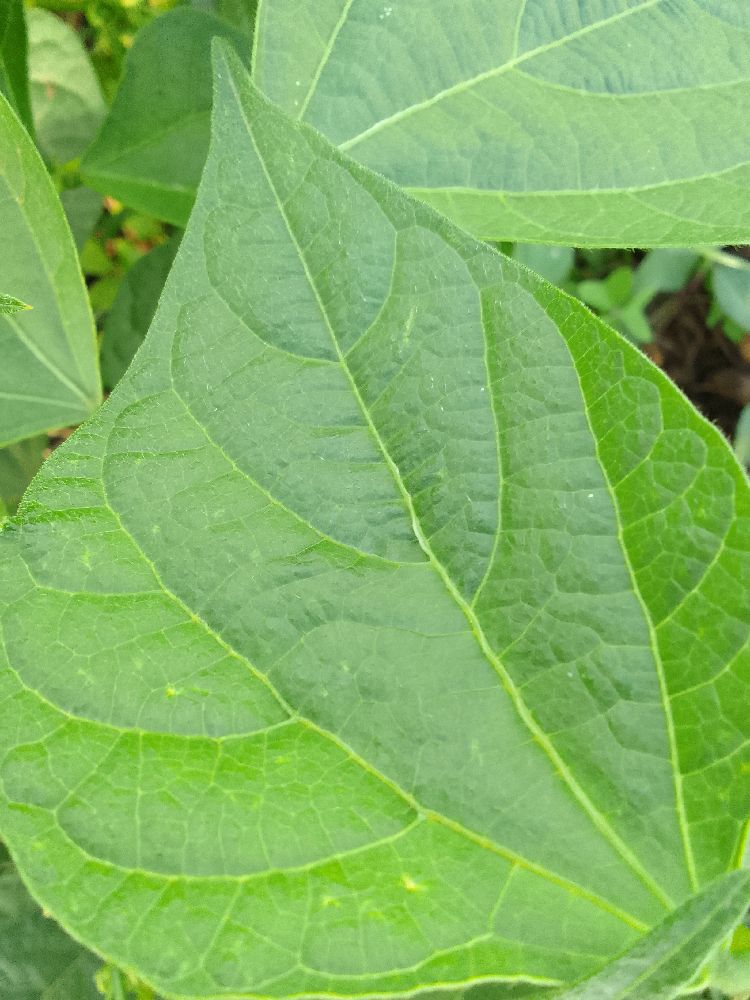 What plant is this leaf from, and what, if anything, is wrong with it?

common bean, healthy
